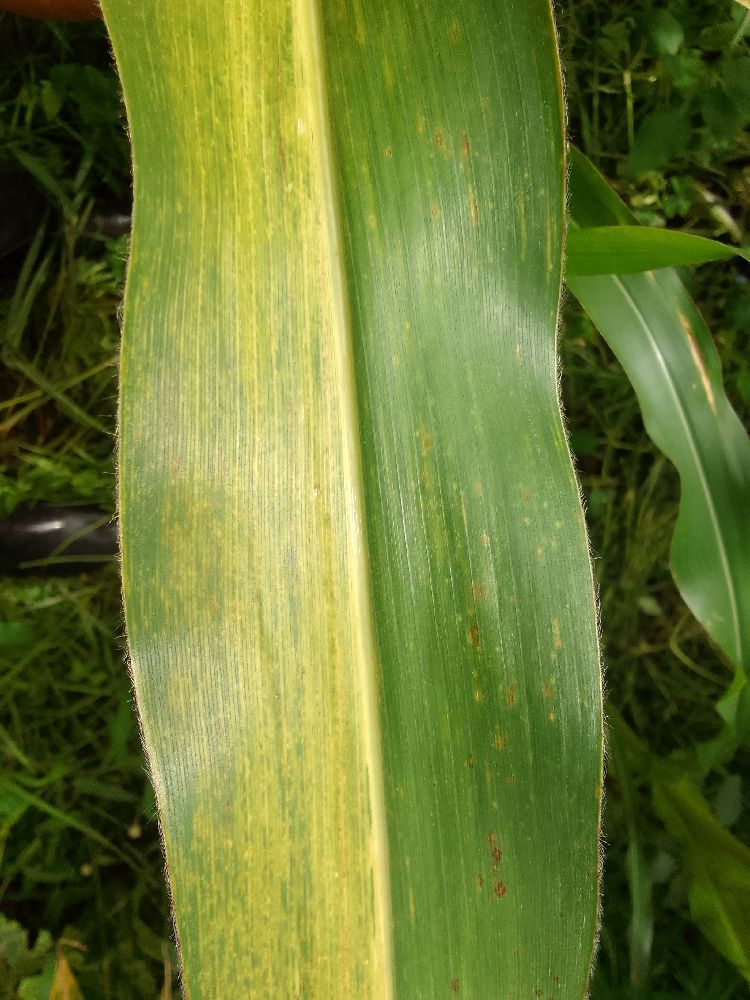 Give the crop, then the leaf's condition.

maize, maize lethal necrosis
